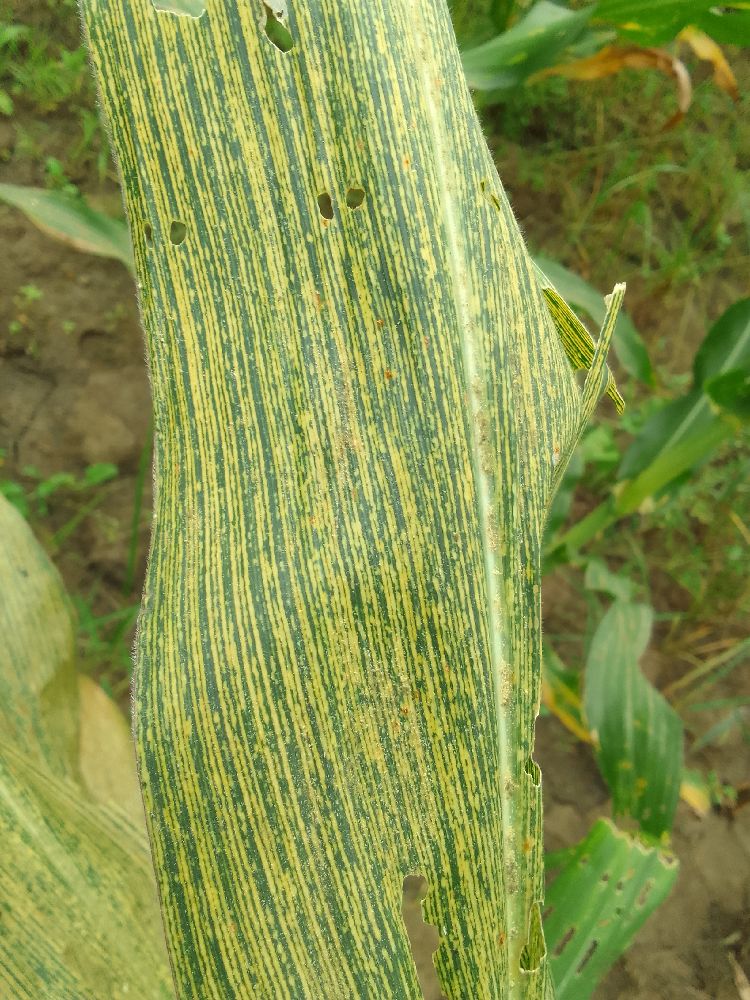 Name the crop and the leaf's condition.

maize, maize streak virus
